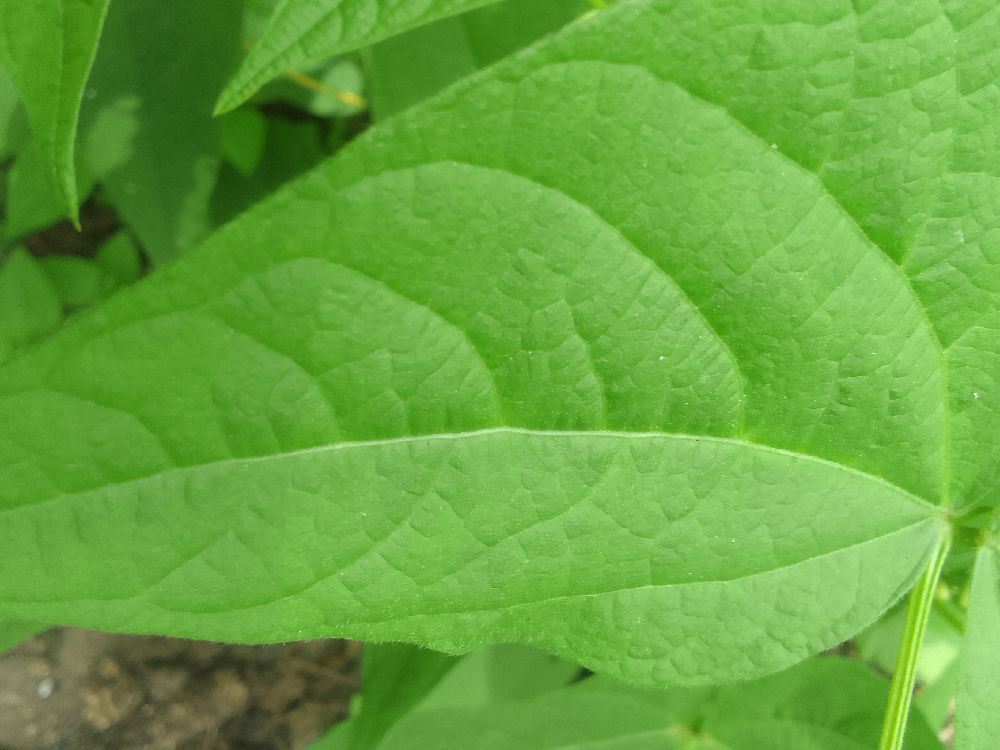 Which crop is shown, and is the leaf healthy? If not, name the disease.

common bean, healthy
